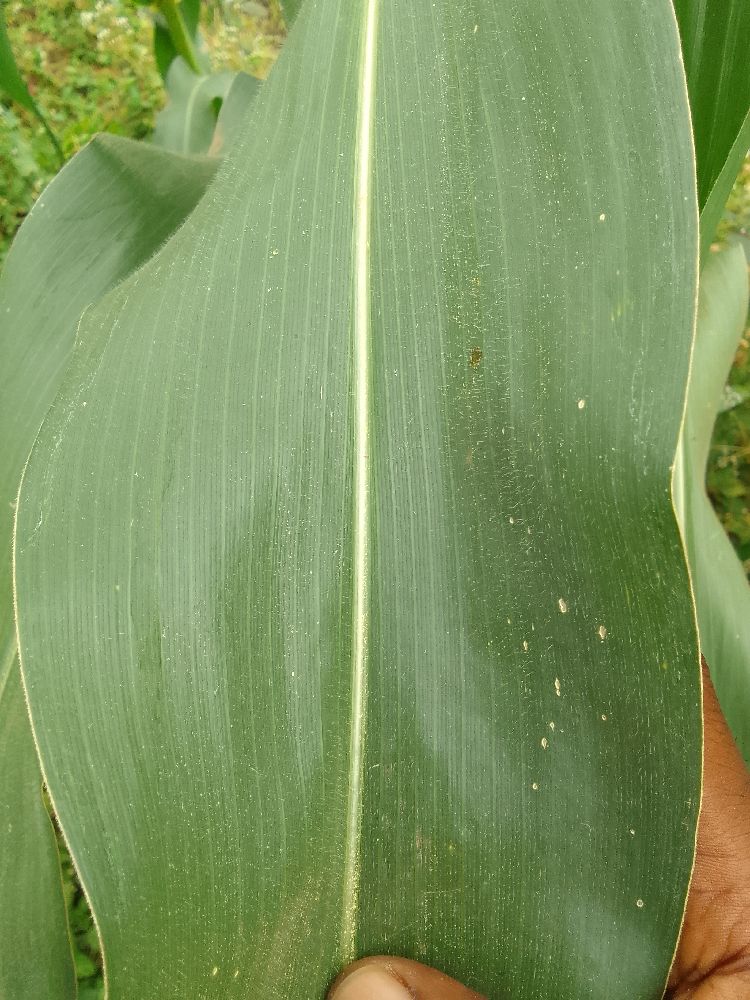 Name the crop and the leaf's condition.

maize, healthy
